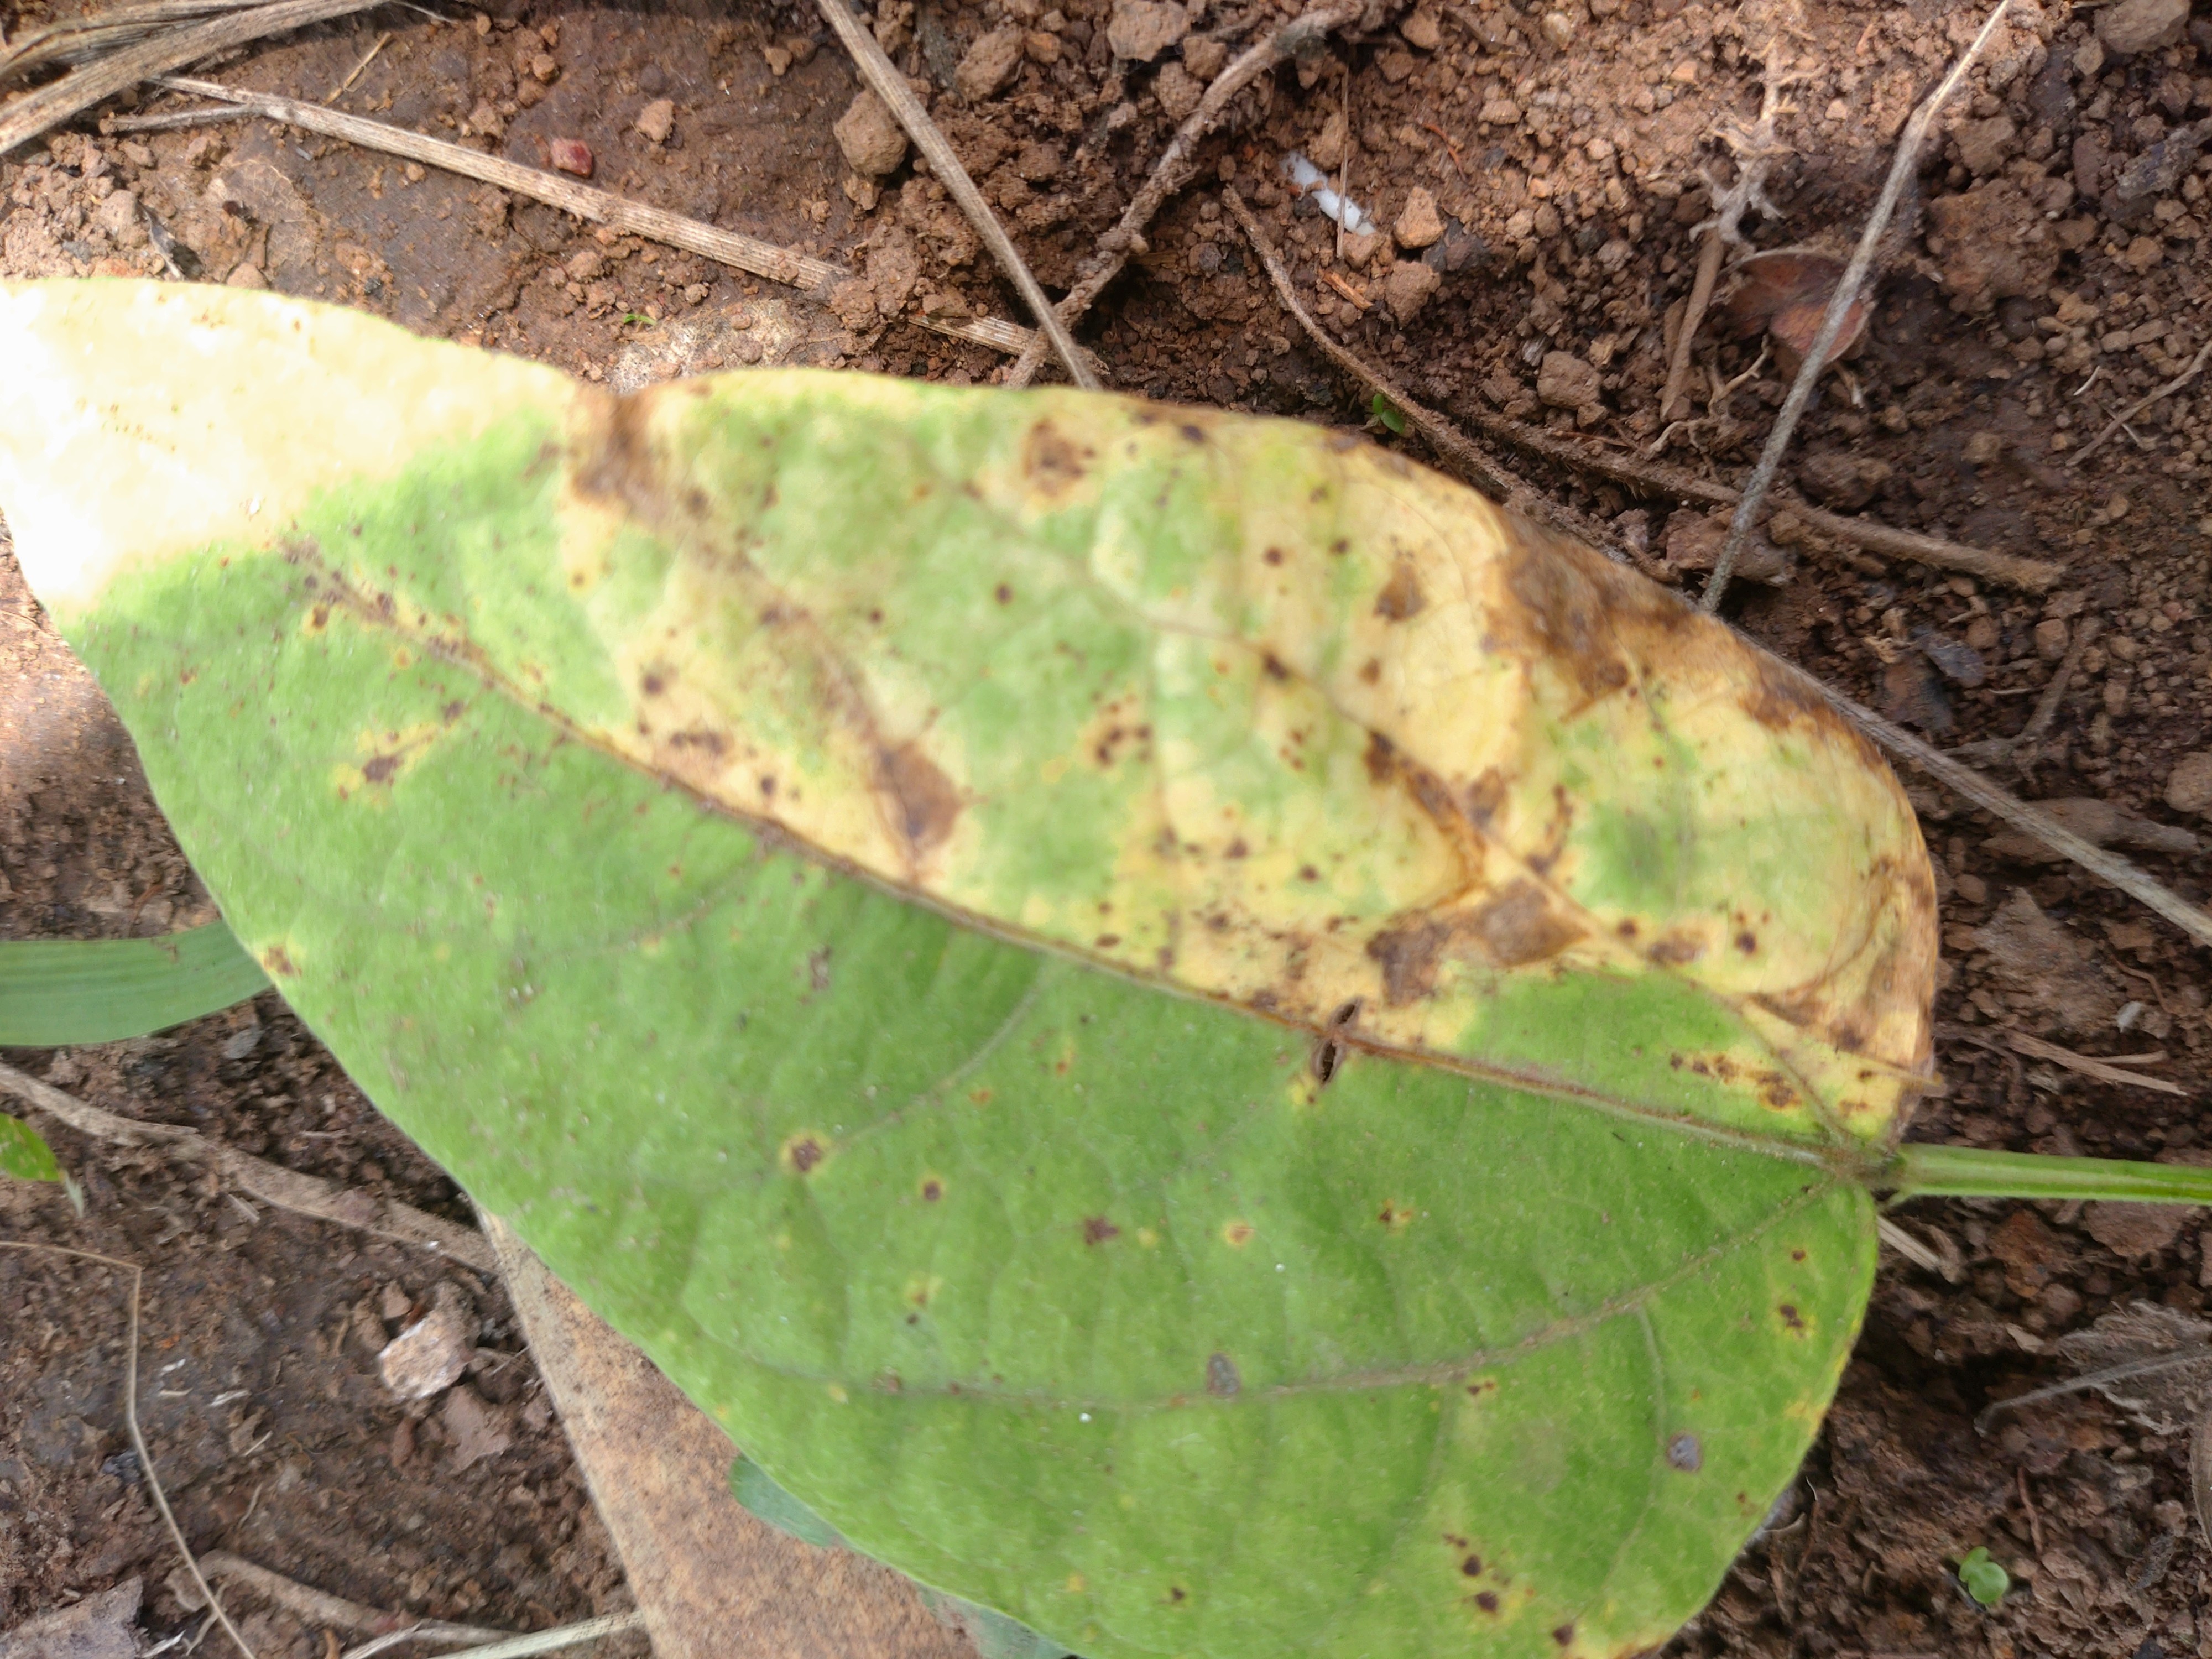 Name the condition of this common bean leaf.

rust
